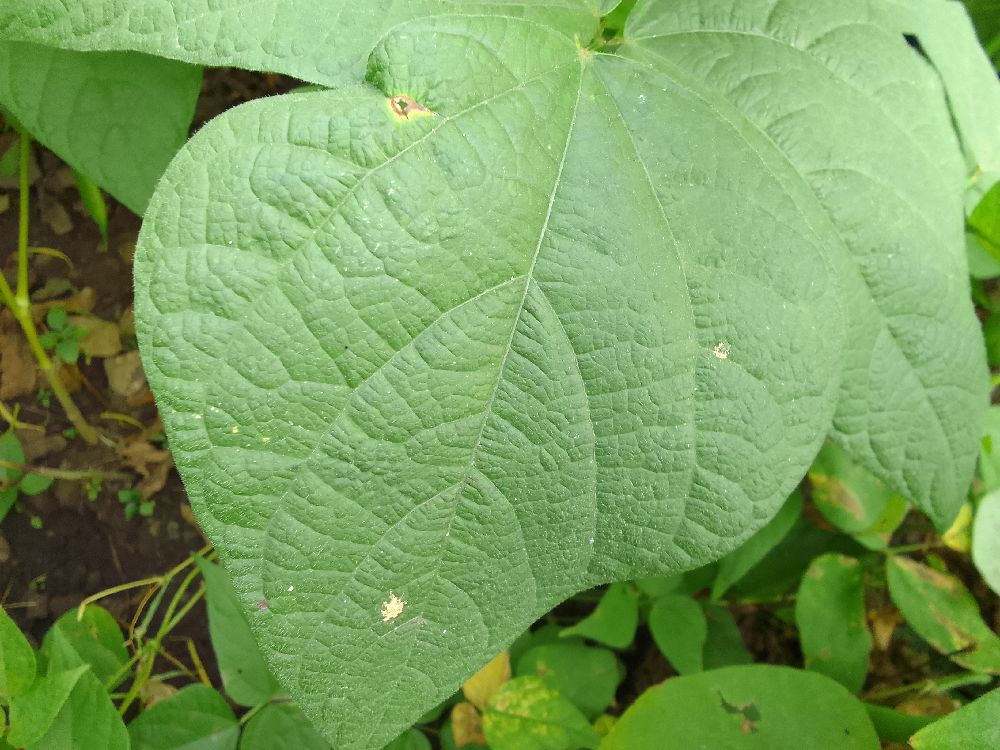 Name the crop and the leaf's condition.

common bean, healthy
